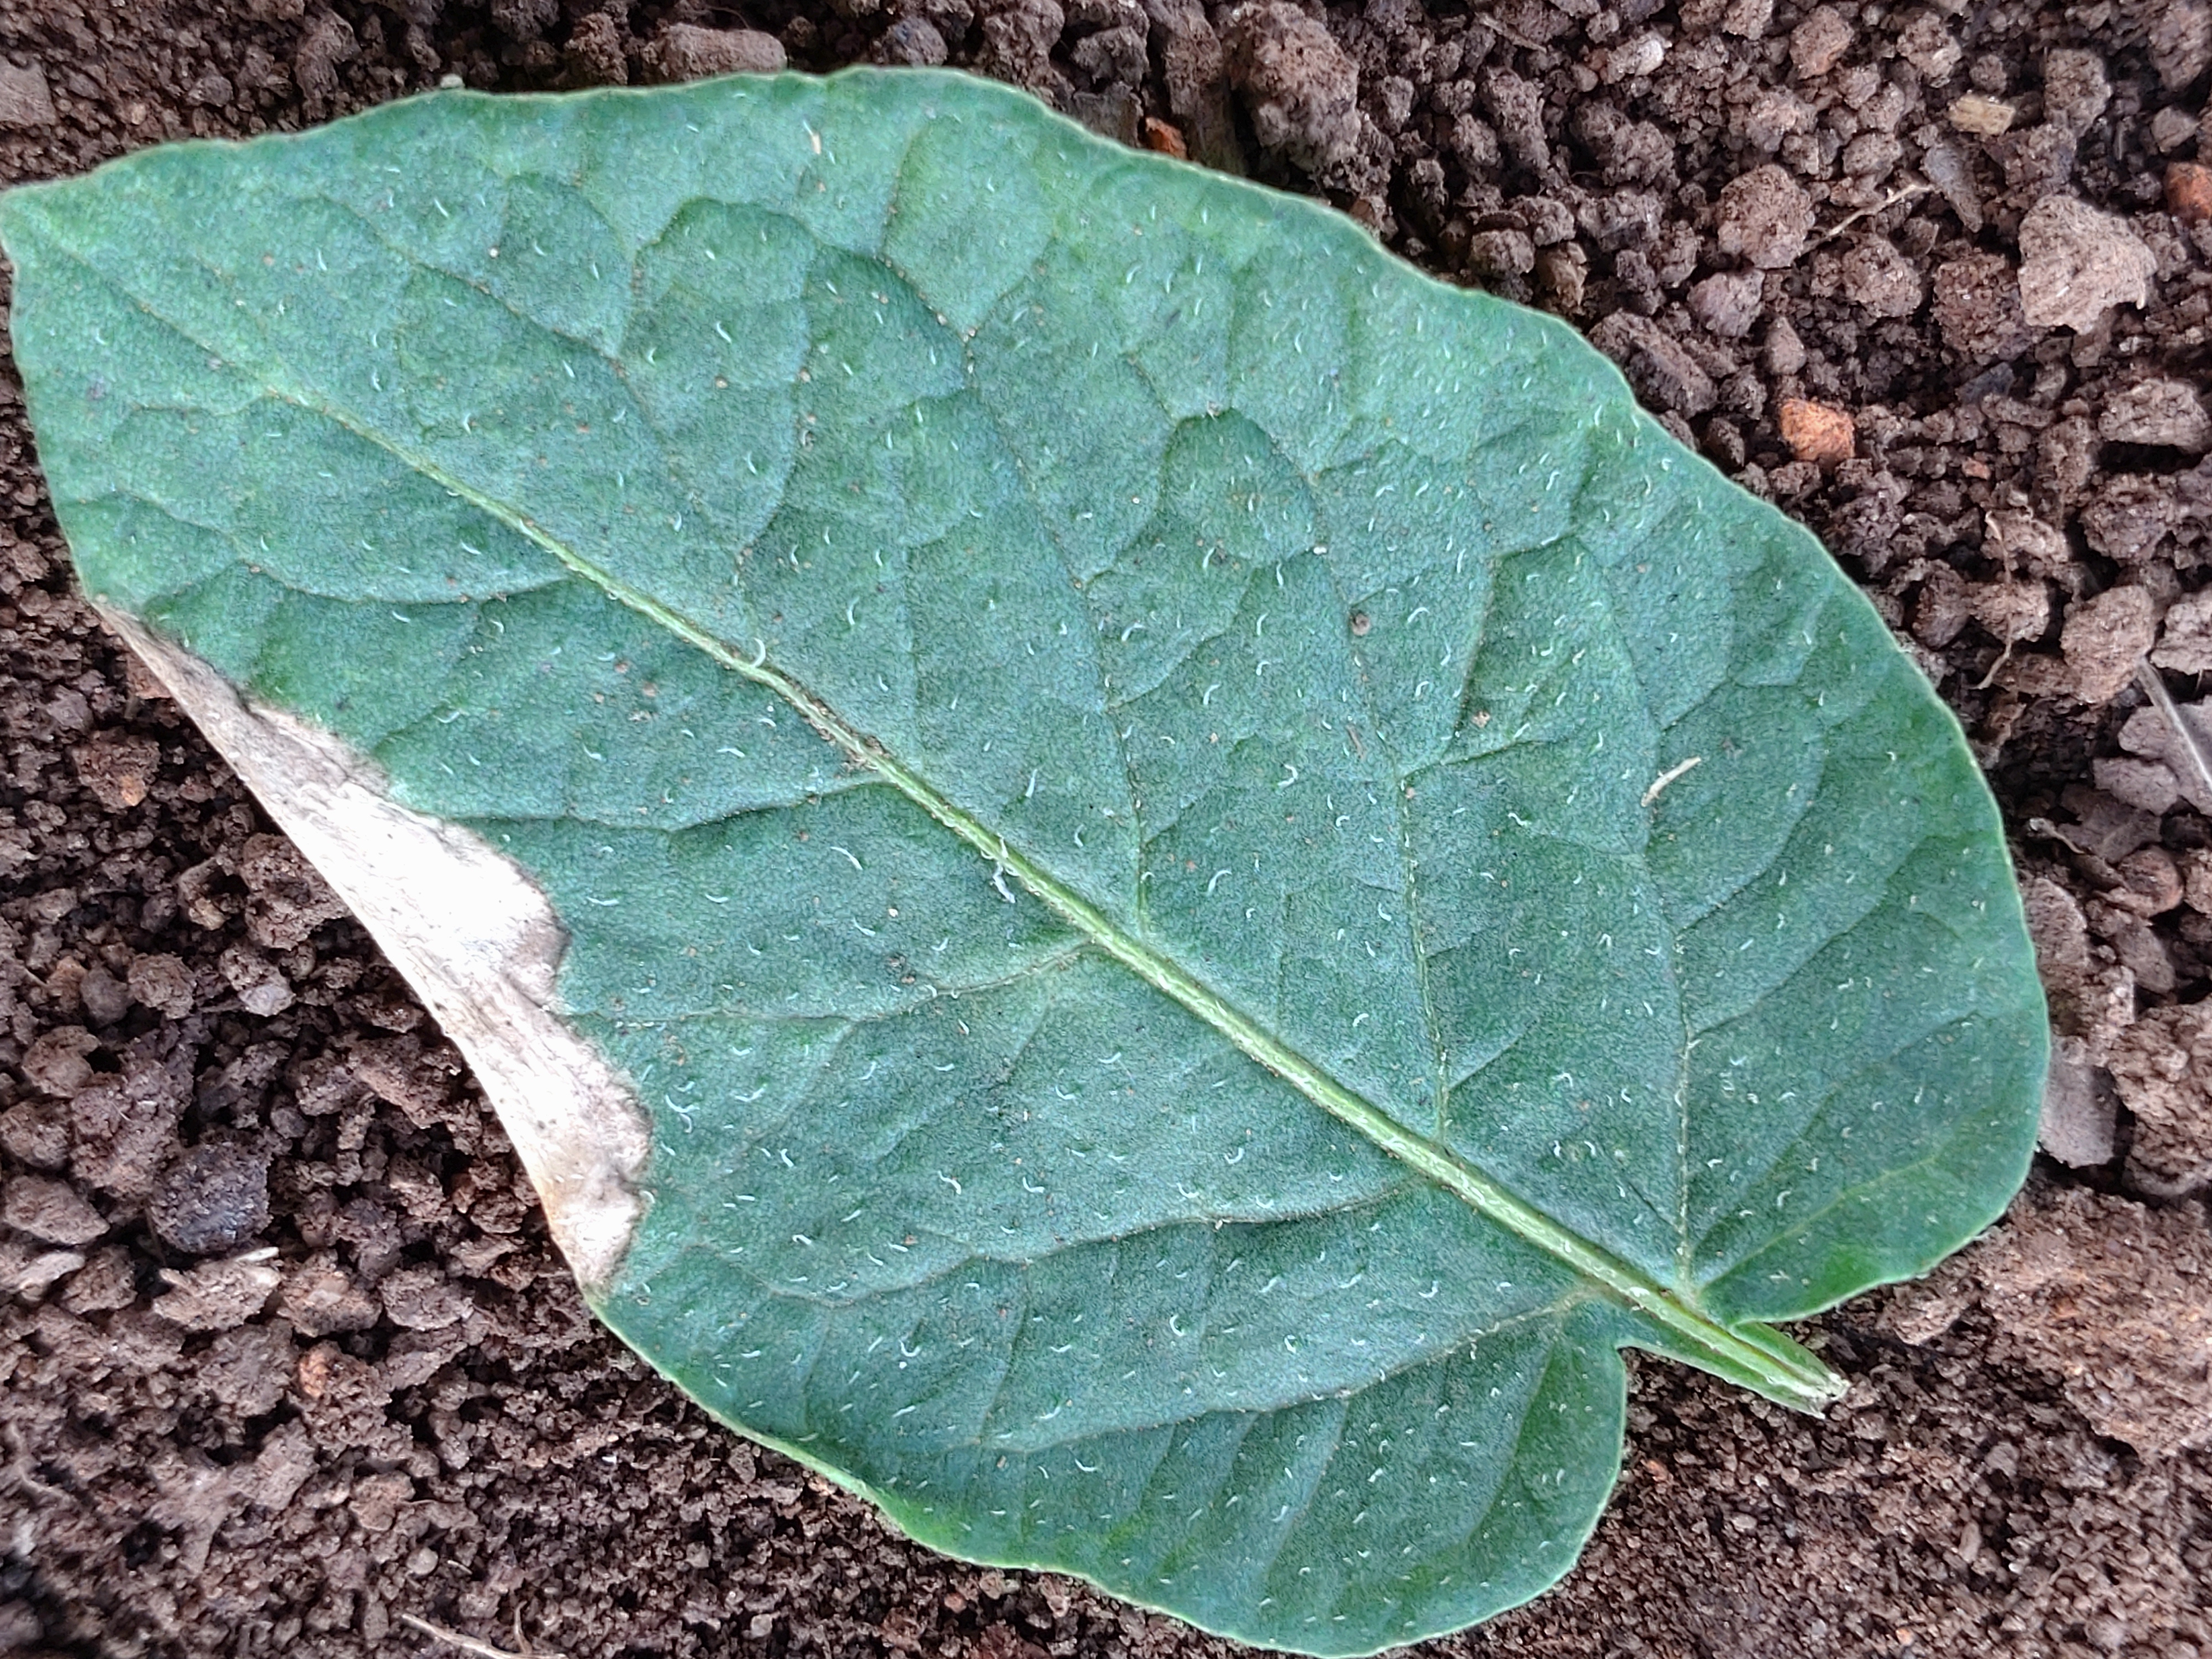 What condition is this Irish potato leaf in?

early blight
